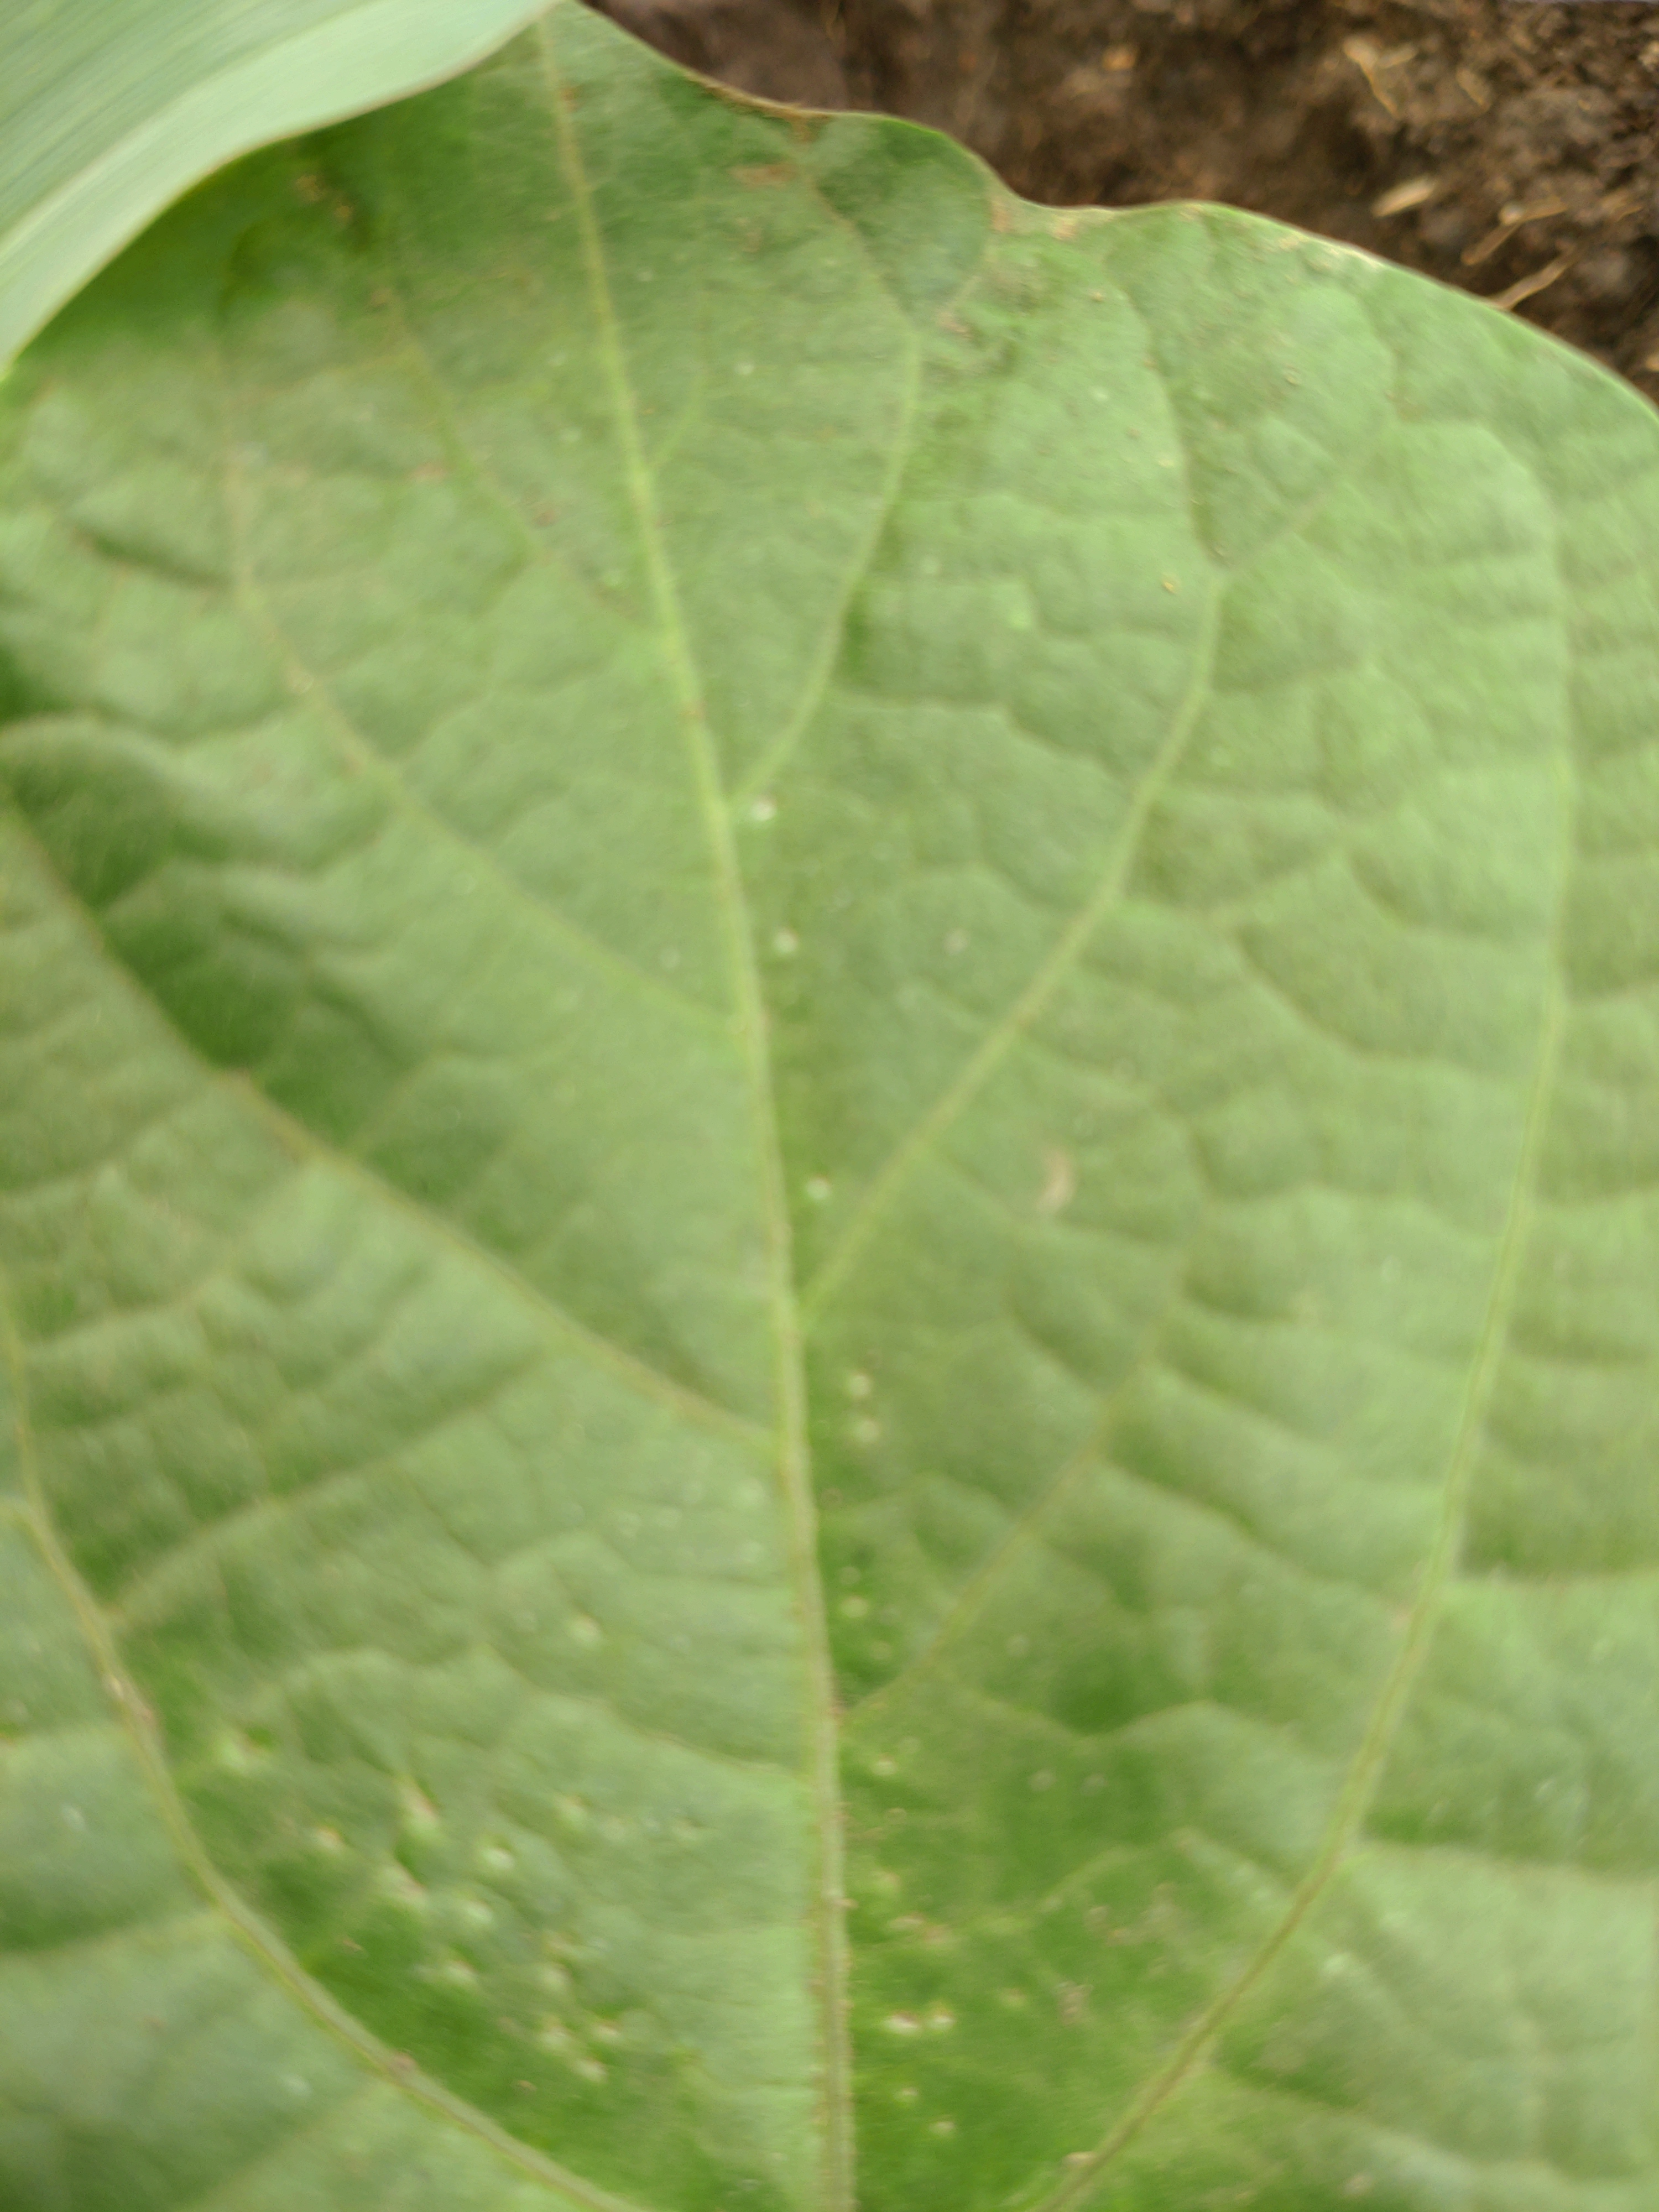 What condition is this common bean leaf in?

healthy
